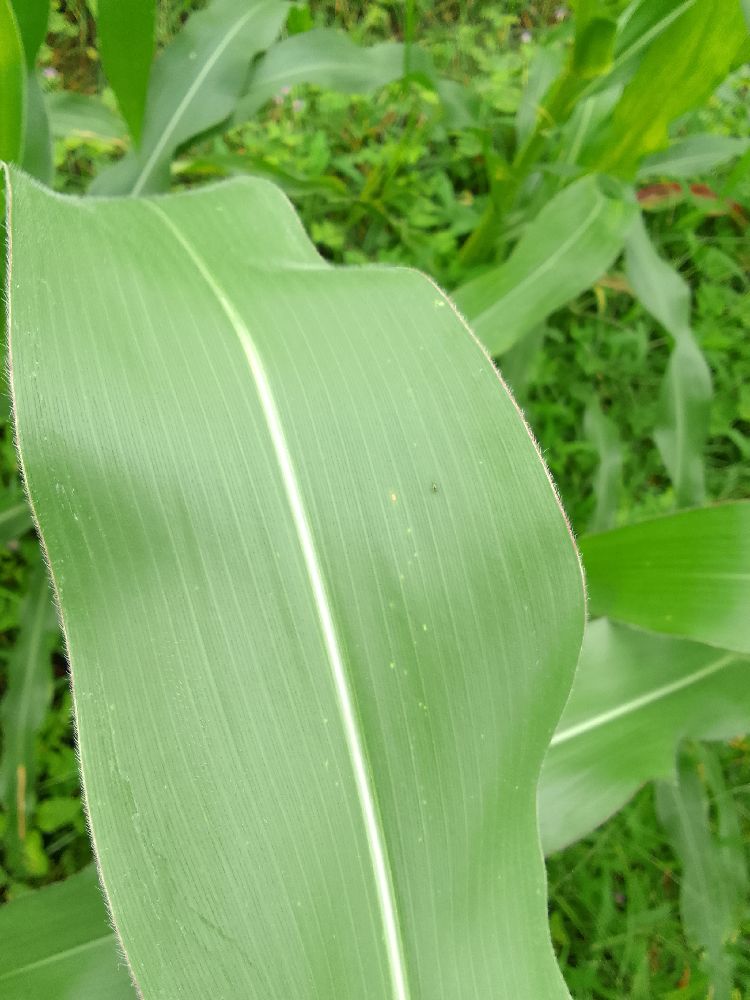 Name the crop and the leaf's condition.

maize, healthy
